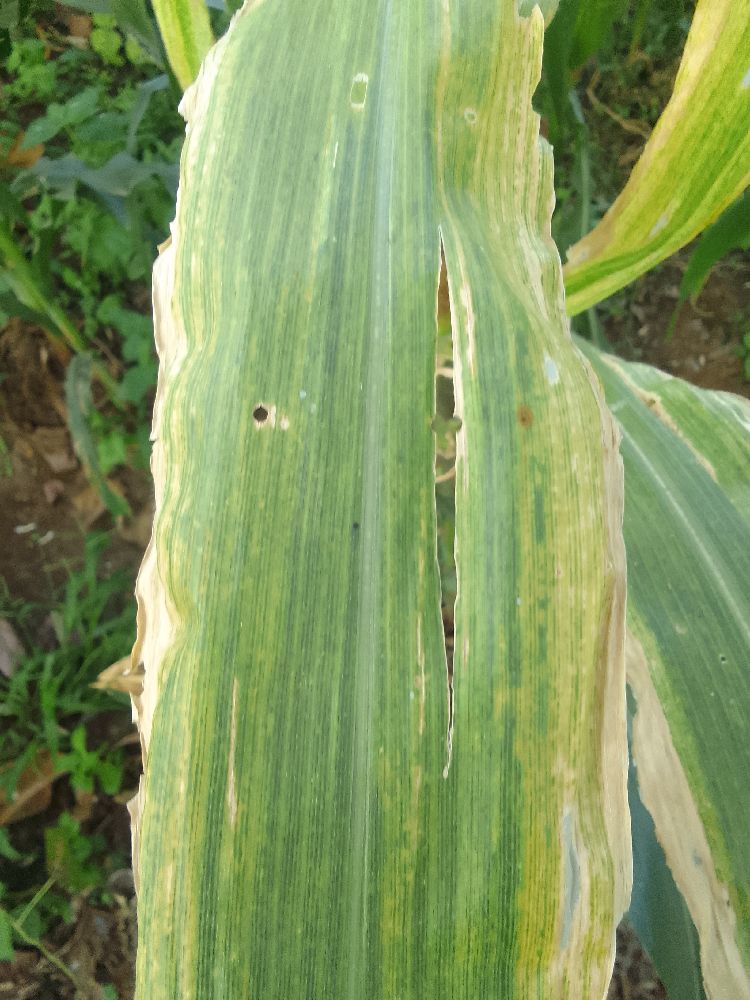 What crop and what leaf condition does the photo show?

maize, maize lethal necrosis
